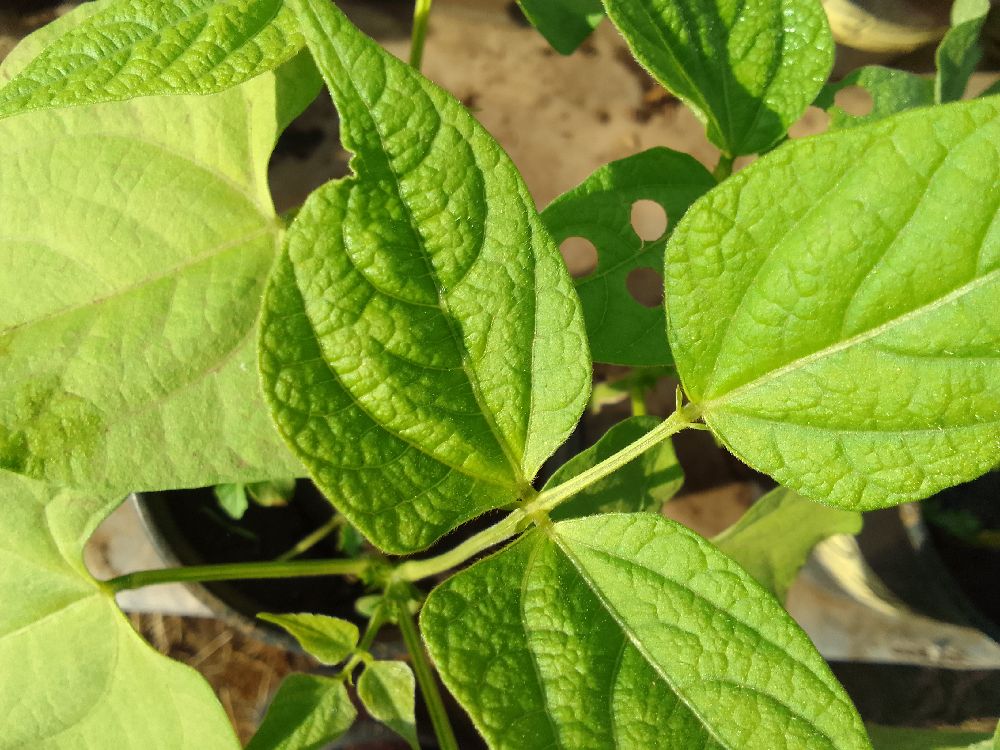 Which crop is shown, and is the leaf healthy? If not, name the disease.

common bean, healthy
